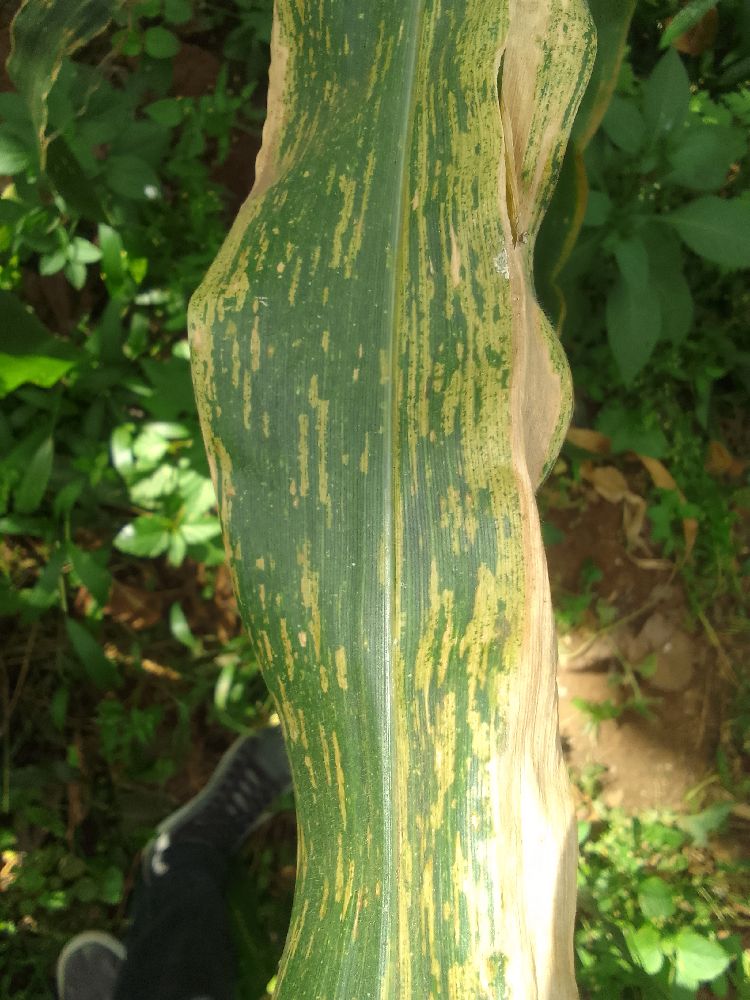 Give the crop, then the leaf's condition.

maize, maize lethal necrosis
